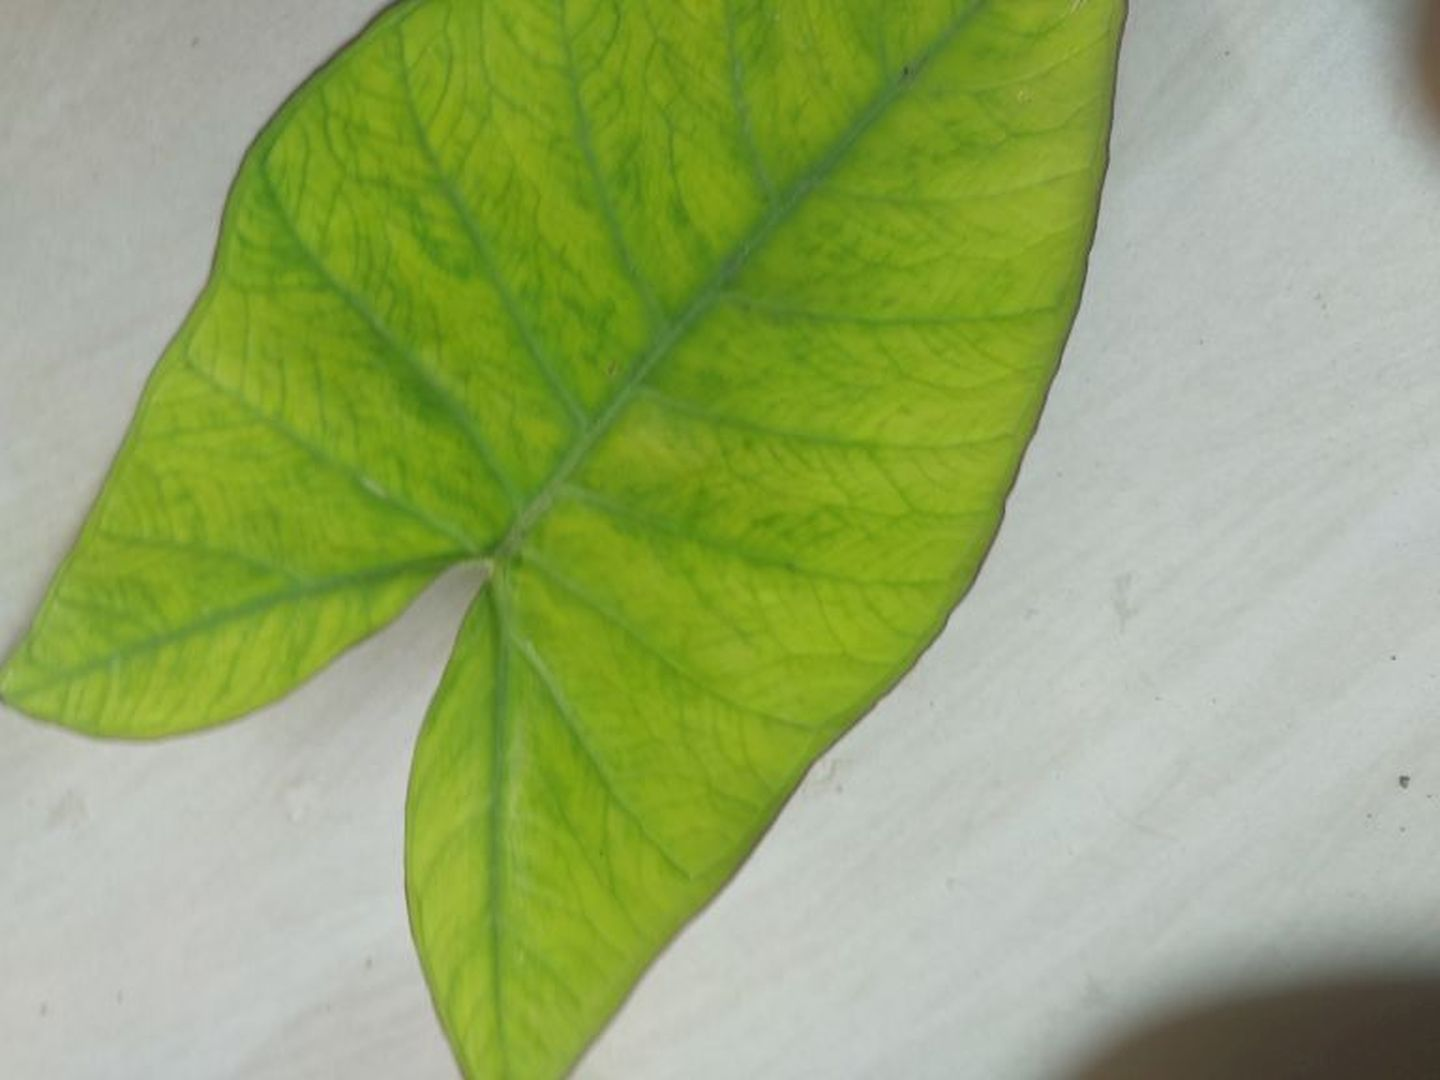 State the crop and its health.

taro, mosaic
